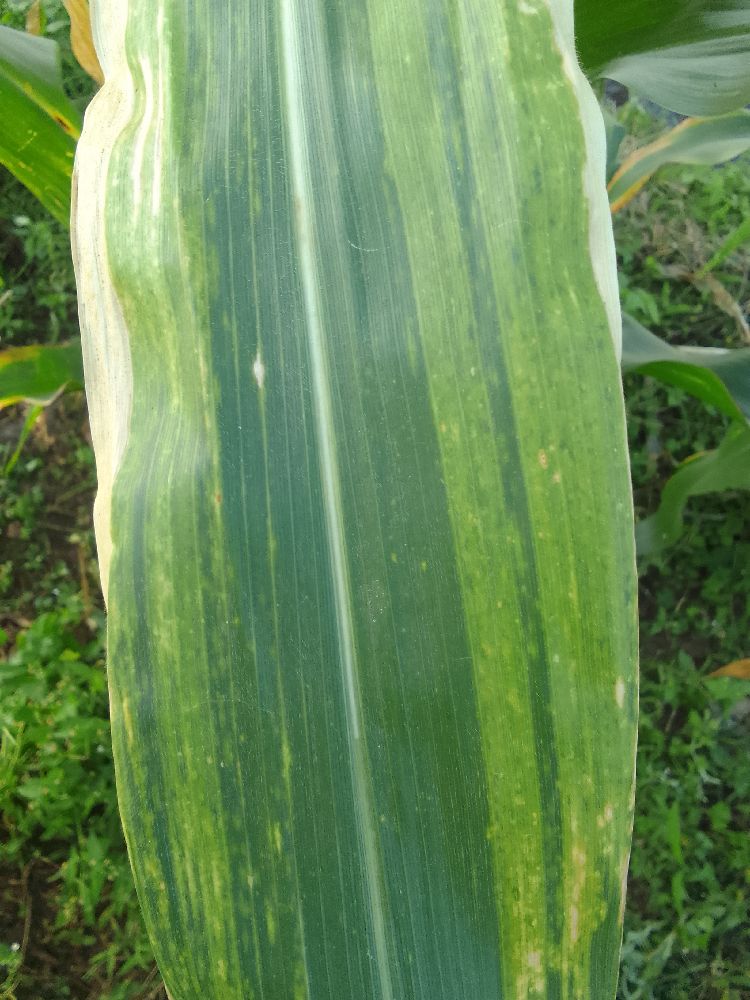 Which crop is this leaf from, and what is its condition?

maize, maize lethal necrosis
